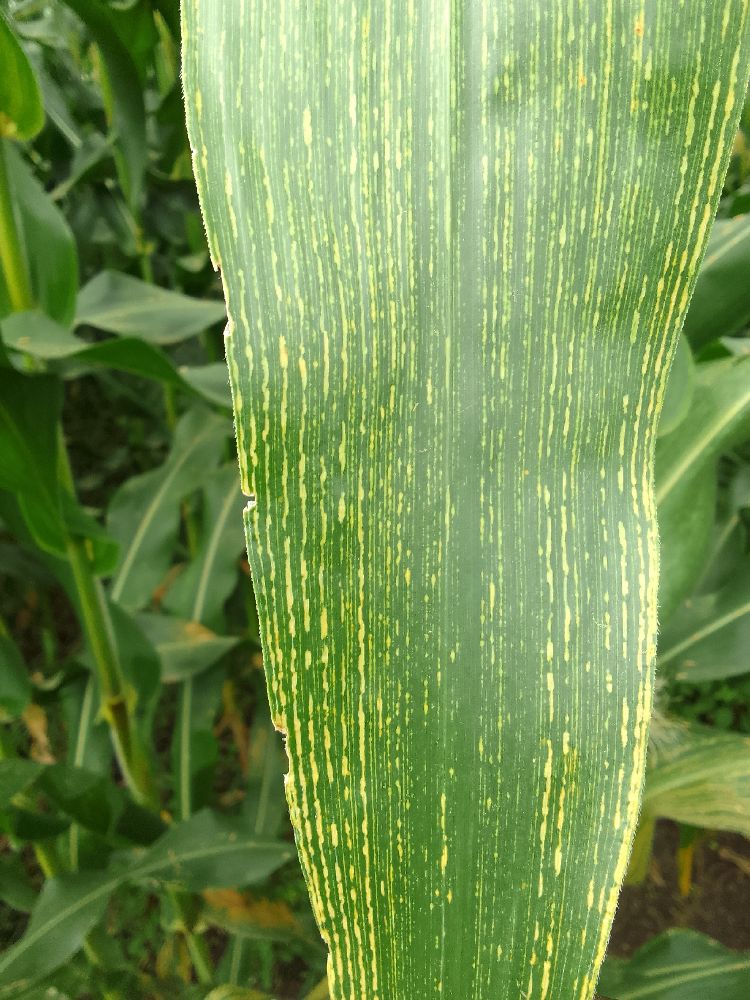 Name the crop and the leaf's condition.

maize, maize lethal necrosis
